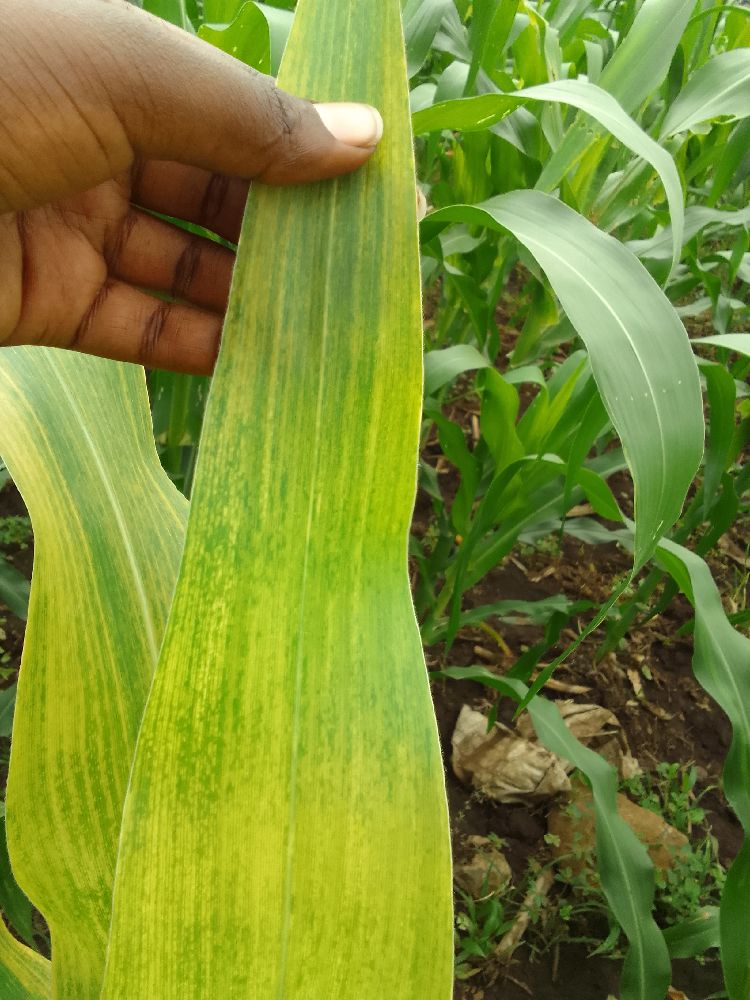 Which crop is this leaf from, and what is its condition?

maize, maize lethal necrosis
